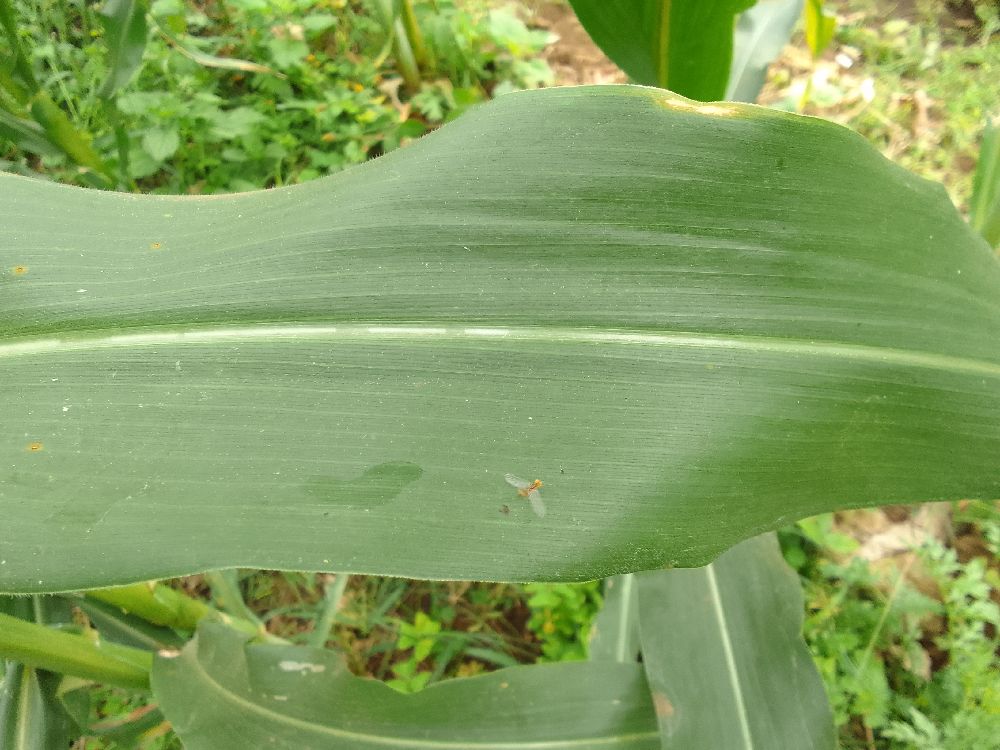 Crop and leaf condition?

maize, healthy
